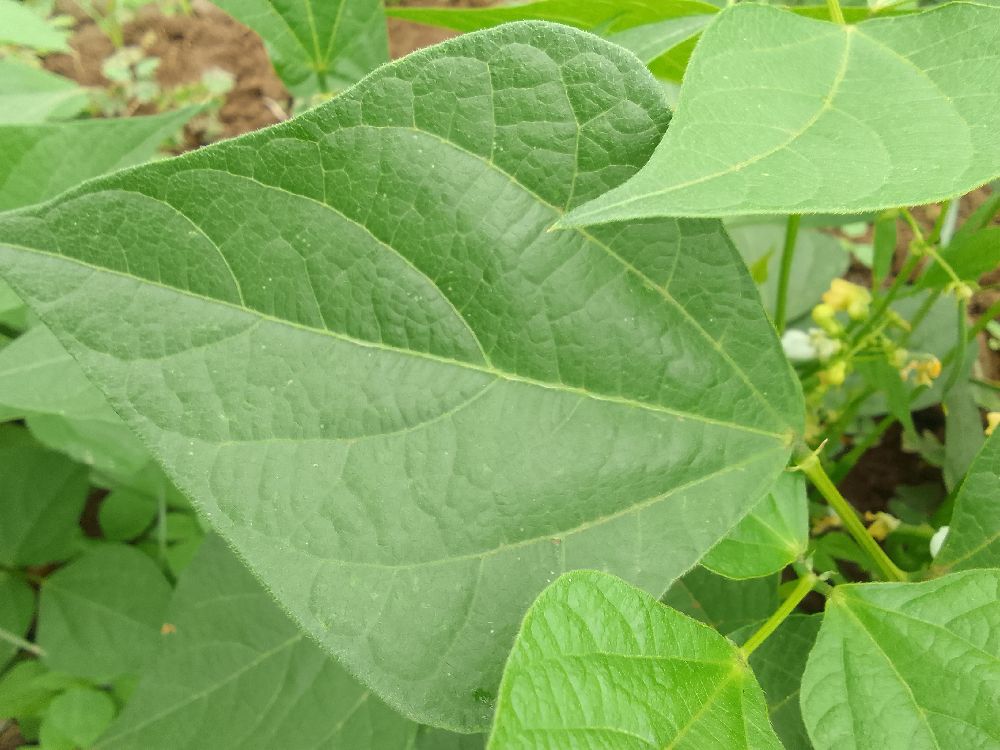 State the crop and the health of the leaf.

common bean, healthy
